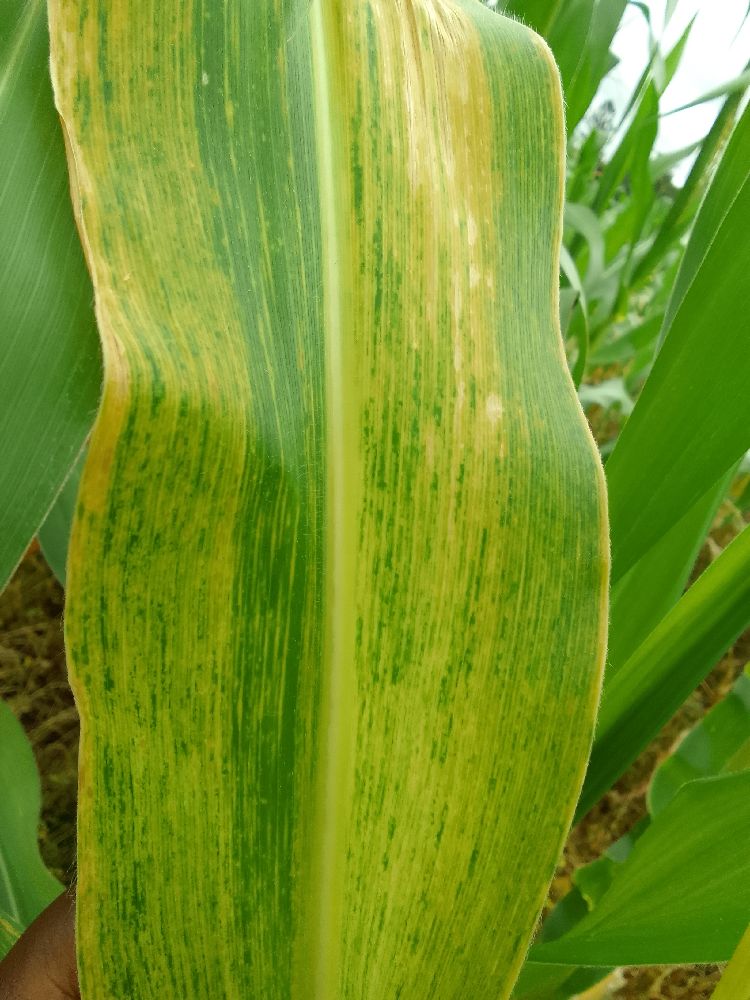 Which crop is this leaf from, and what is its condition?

maize, maize lethal necrosis
